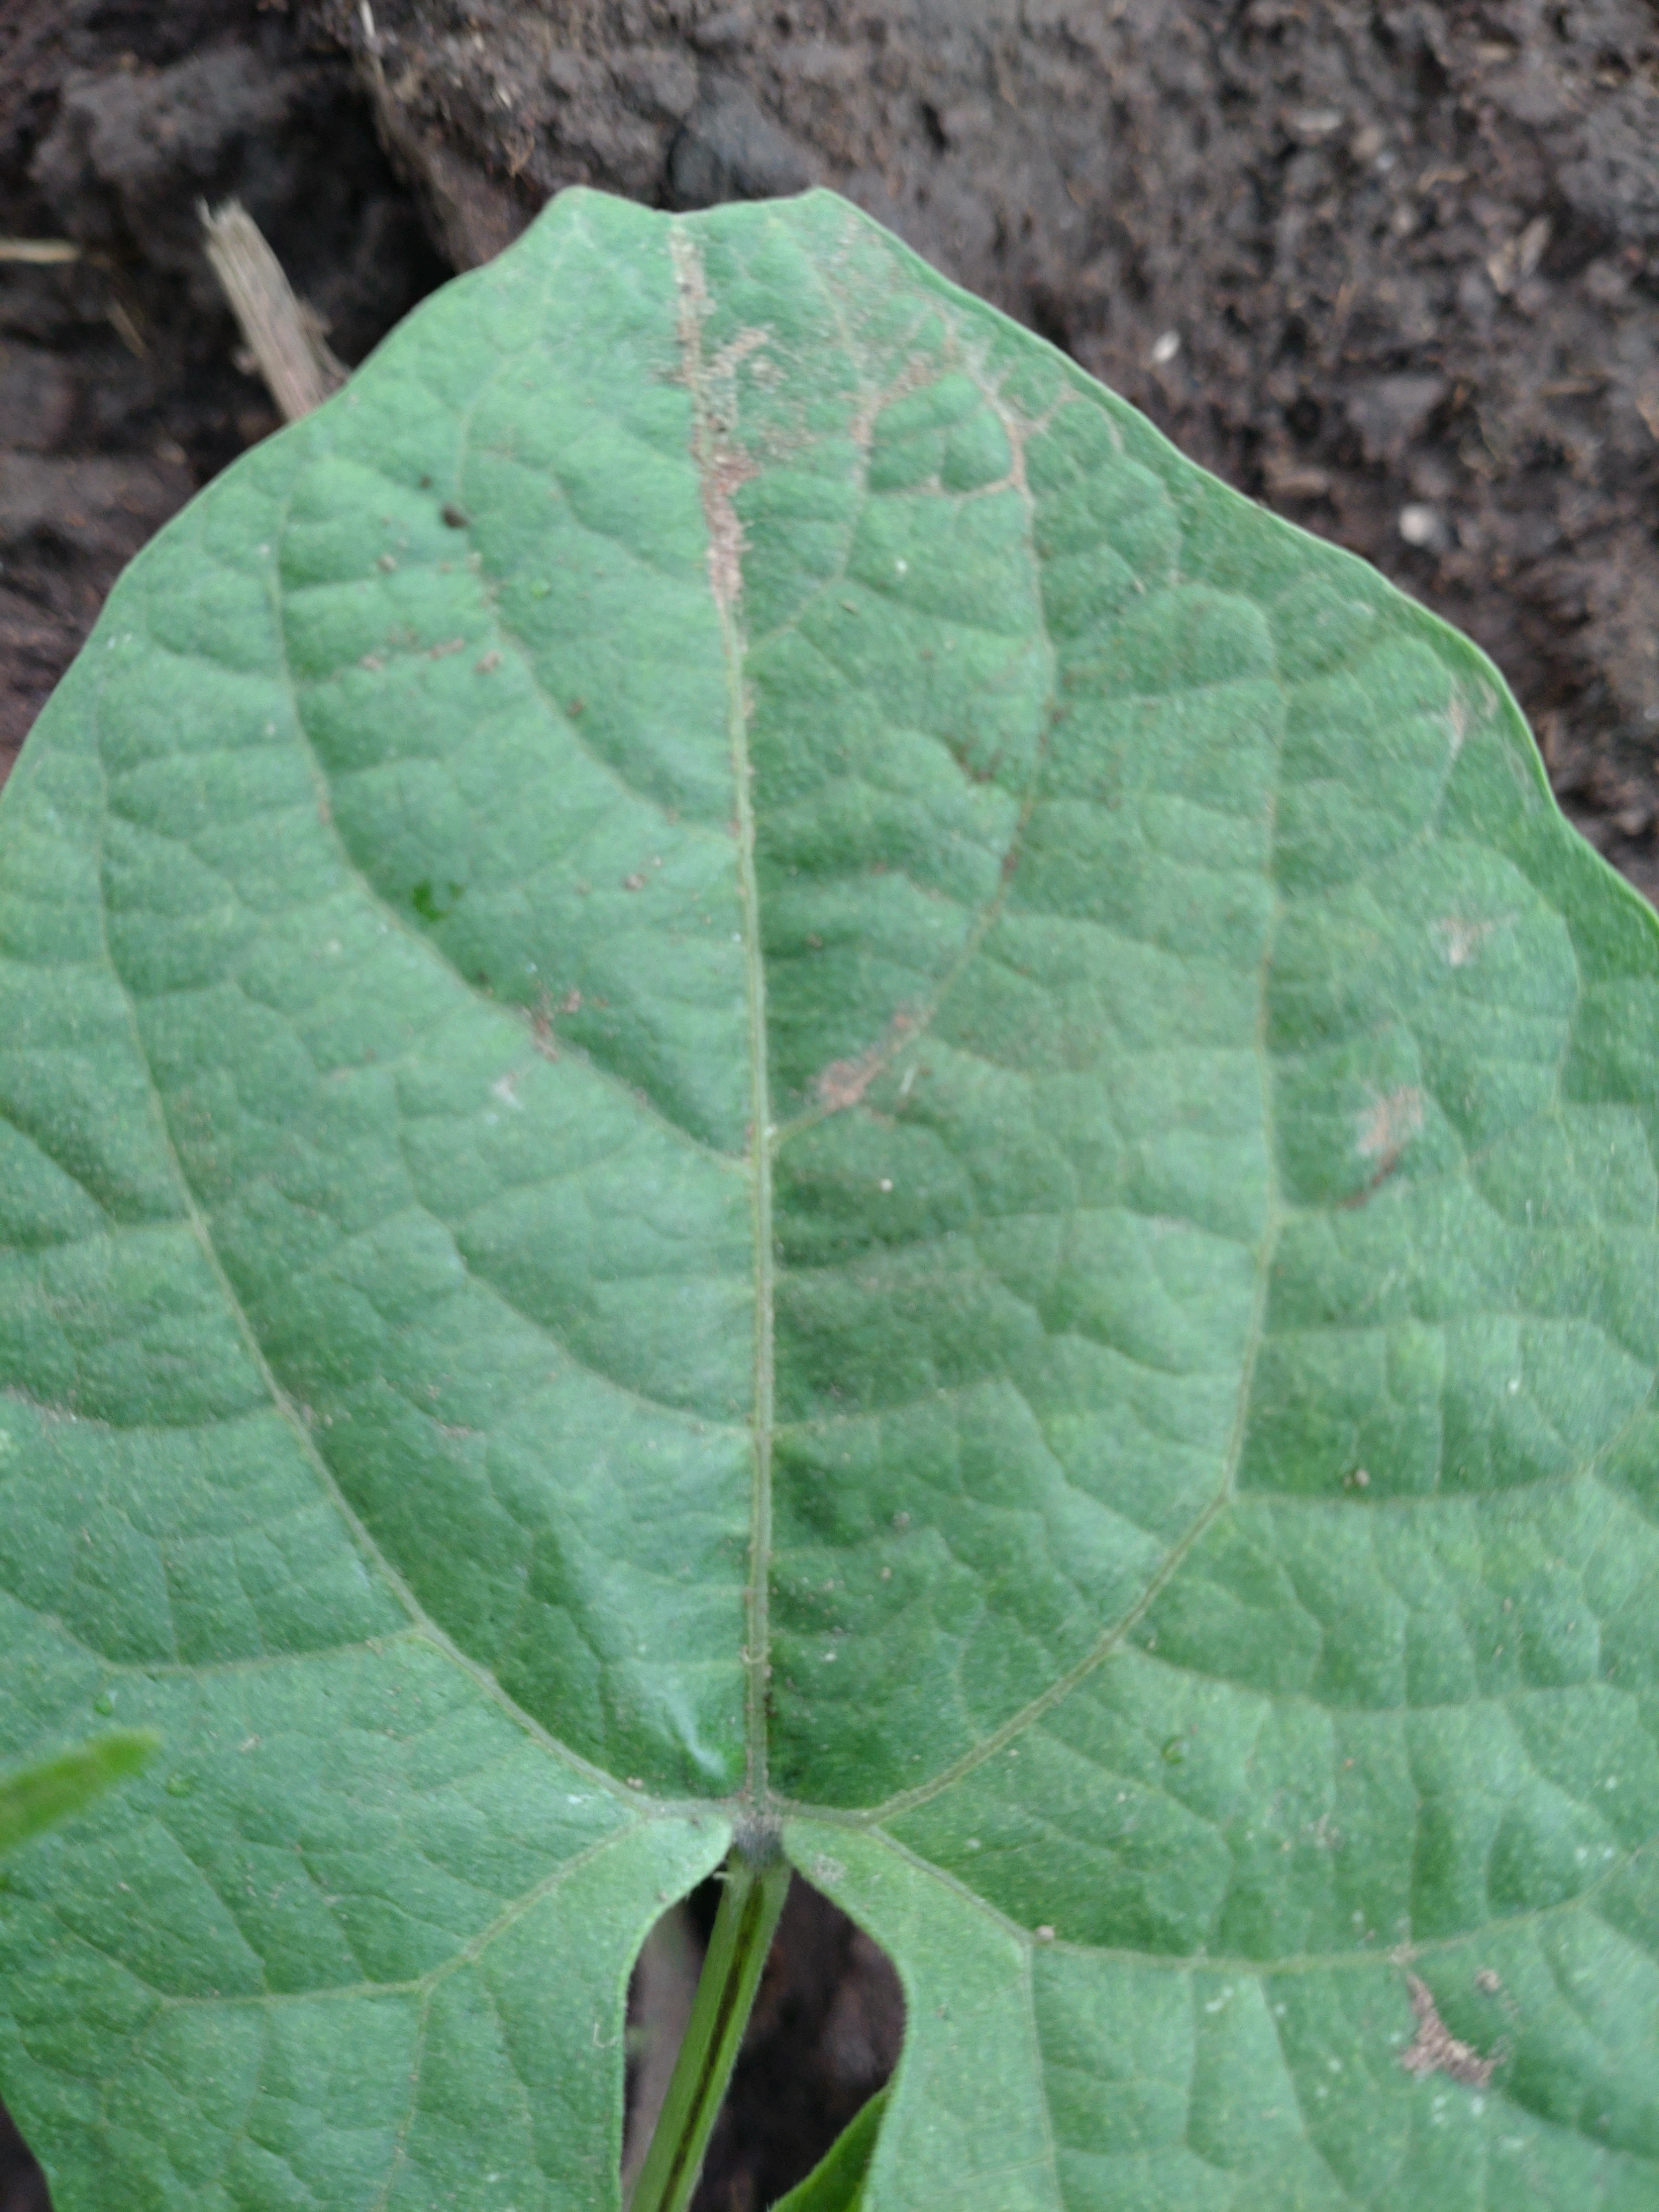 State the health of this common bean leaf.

healthy
